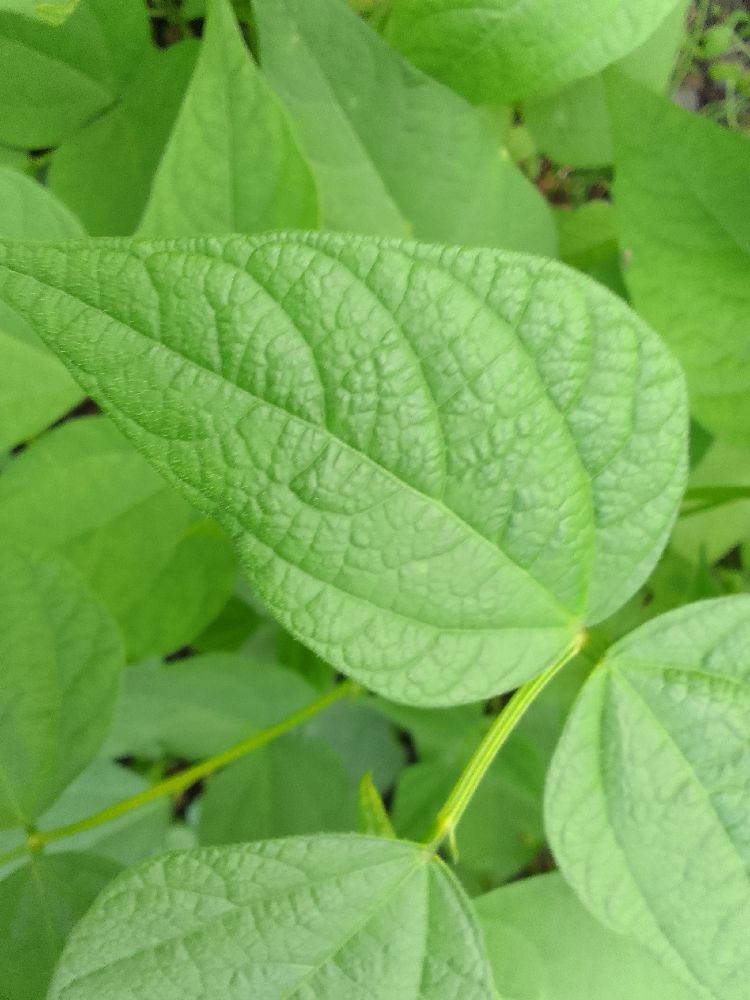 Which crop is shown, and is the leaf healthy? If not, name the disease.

common bean, healthy
